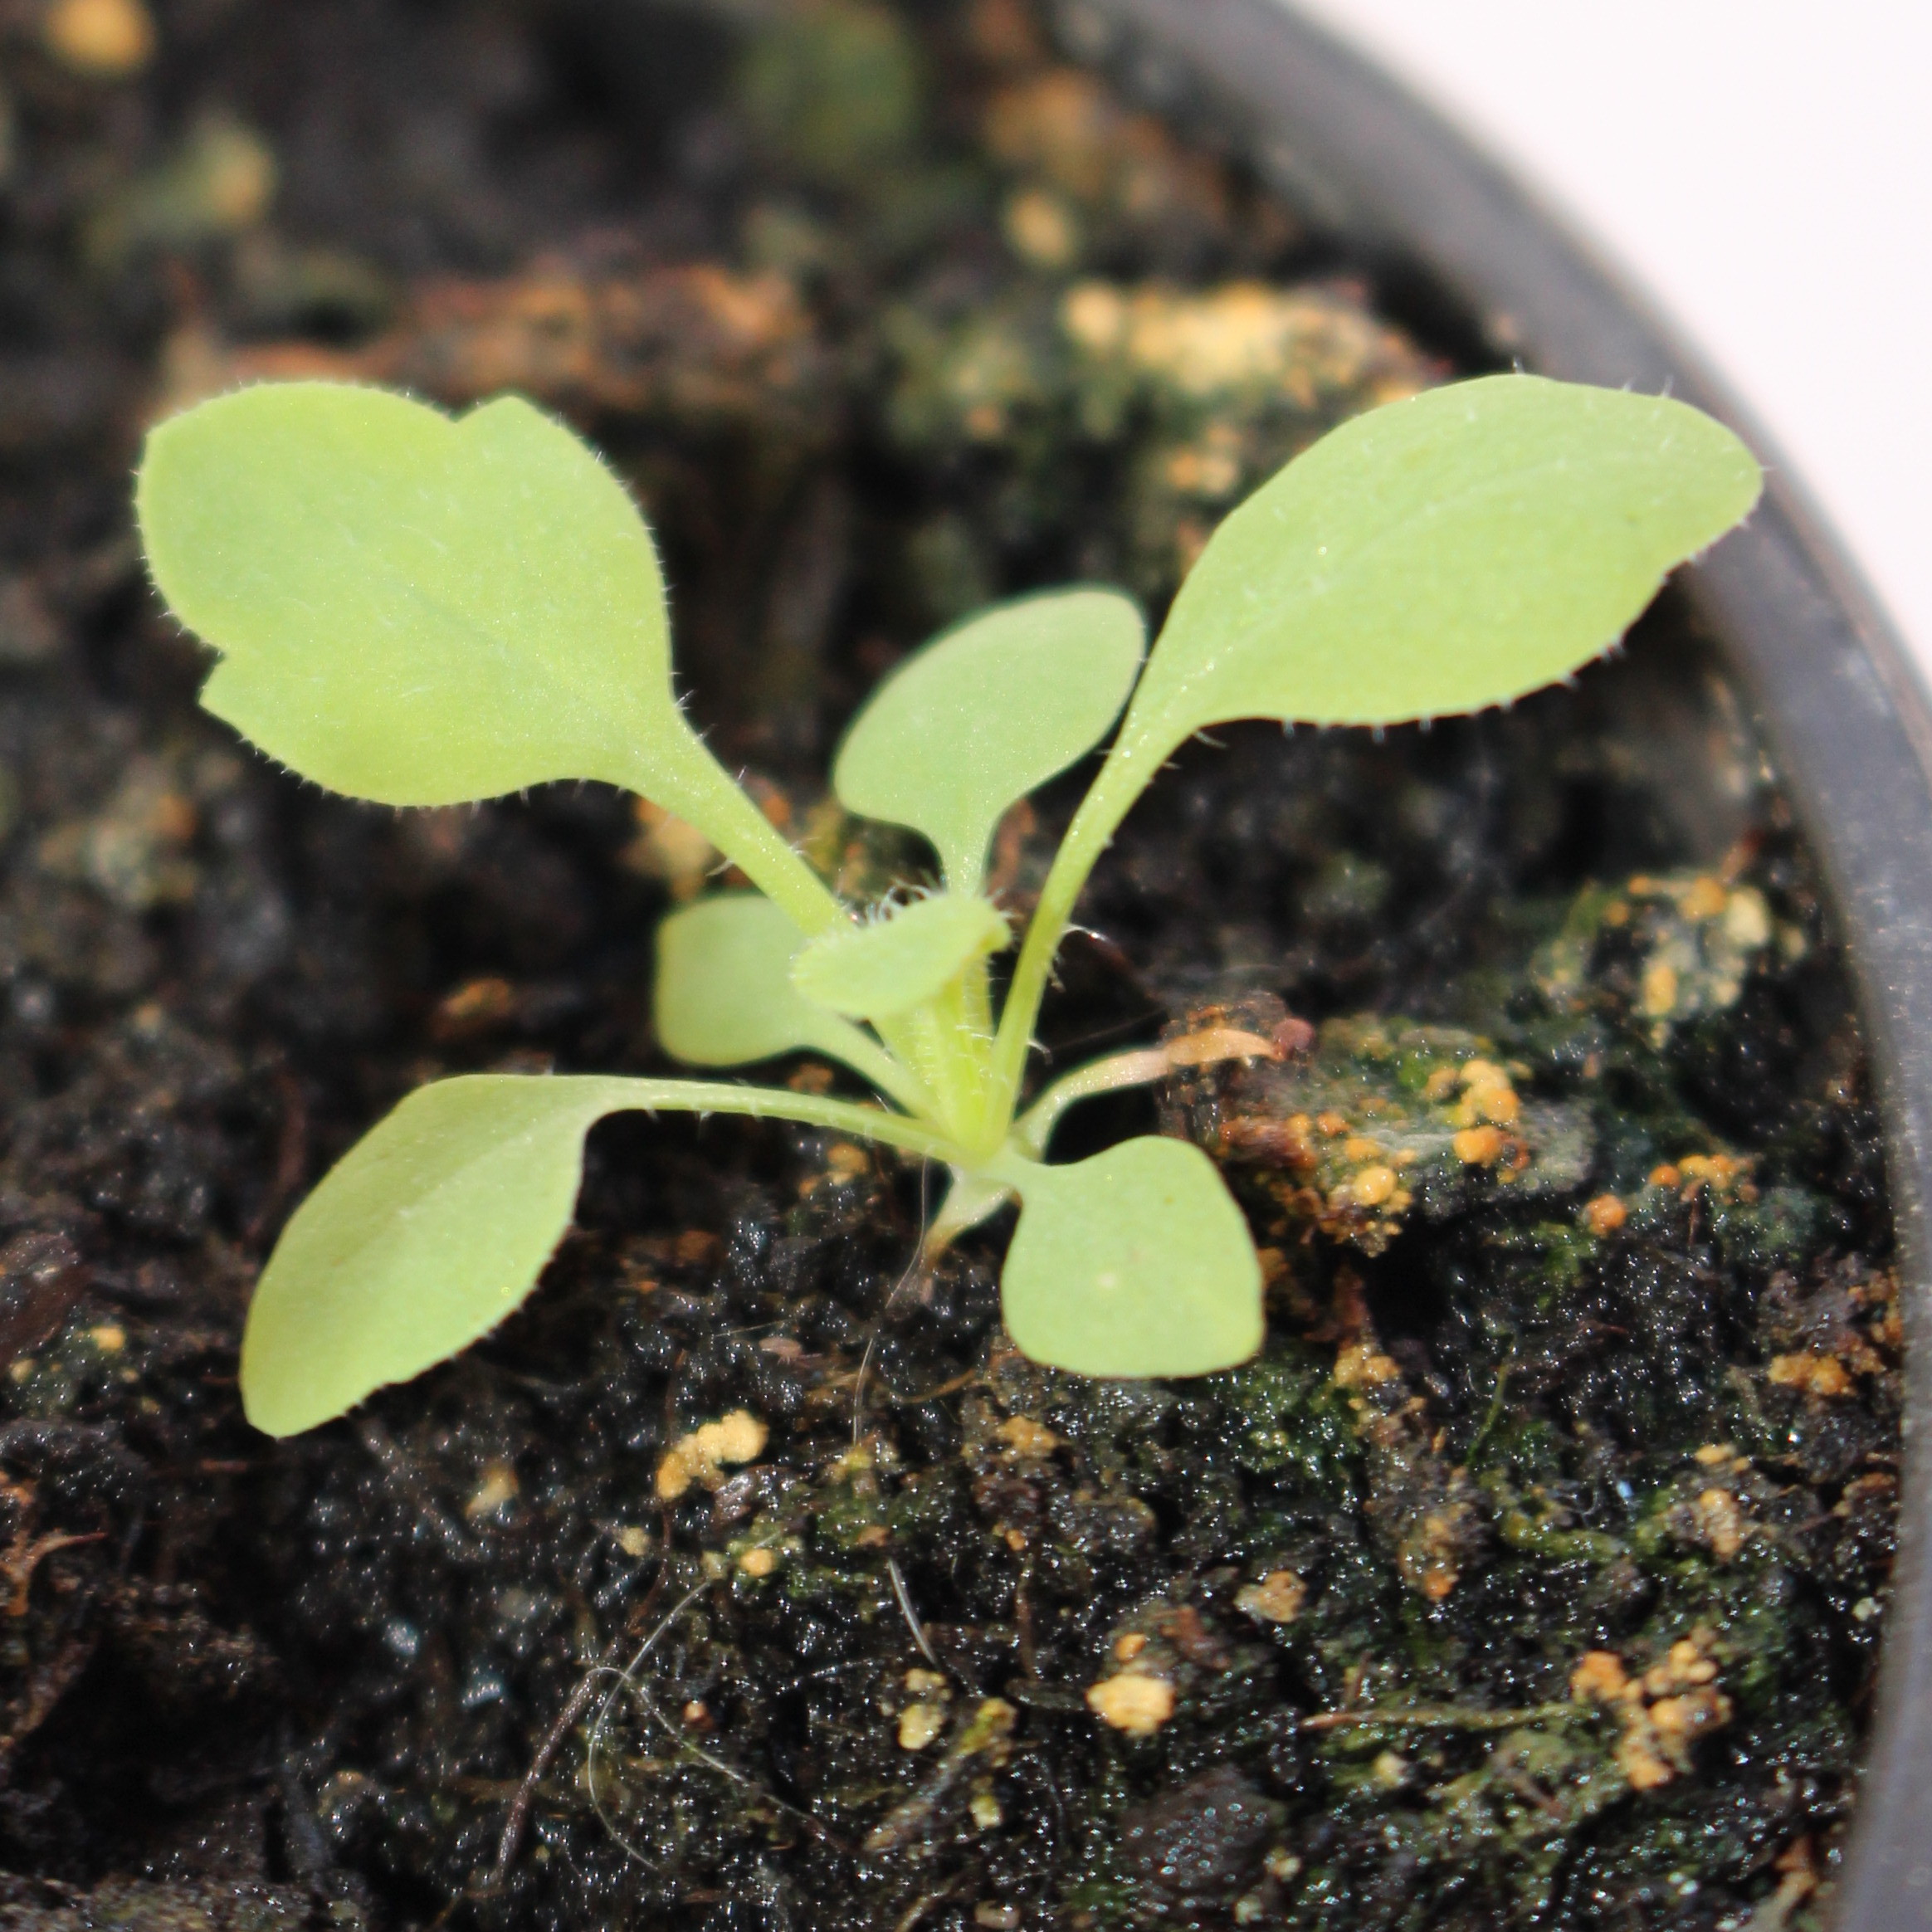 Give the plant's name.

Papaver rhoeas
